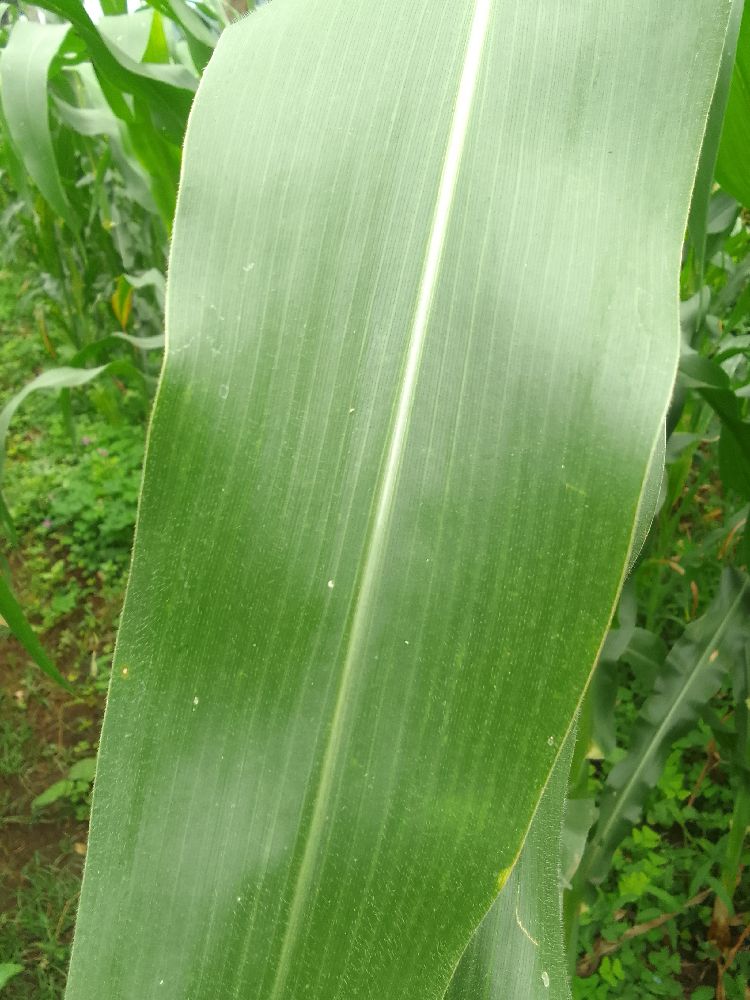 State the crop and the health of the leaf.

maize, healthy
